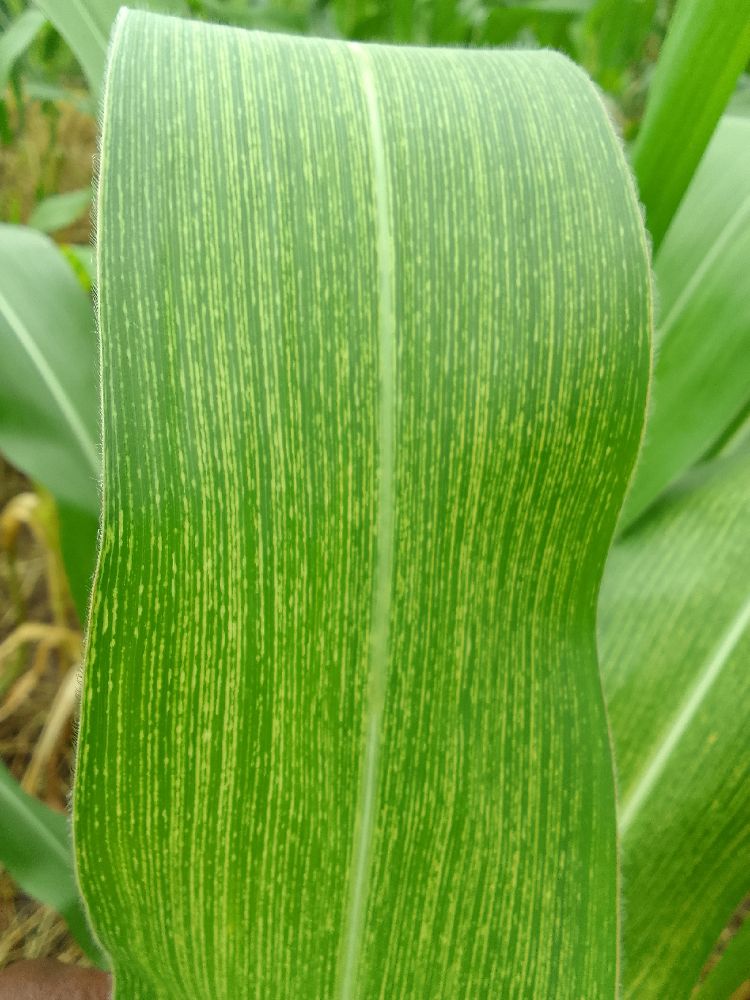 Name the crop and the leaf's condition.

maize, maize streak virus
